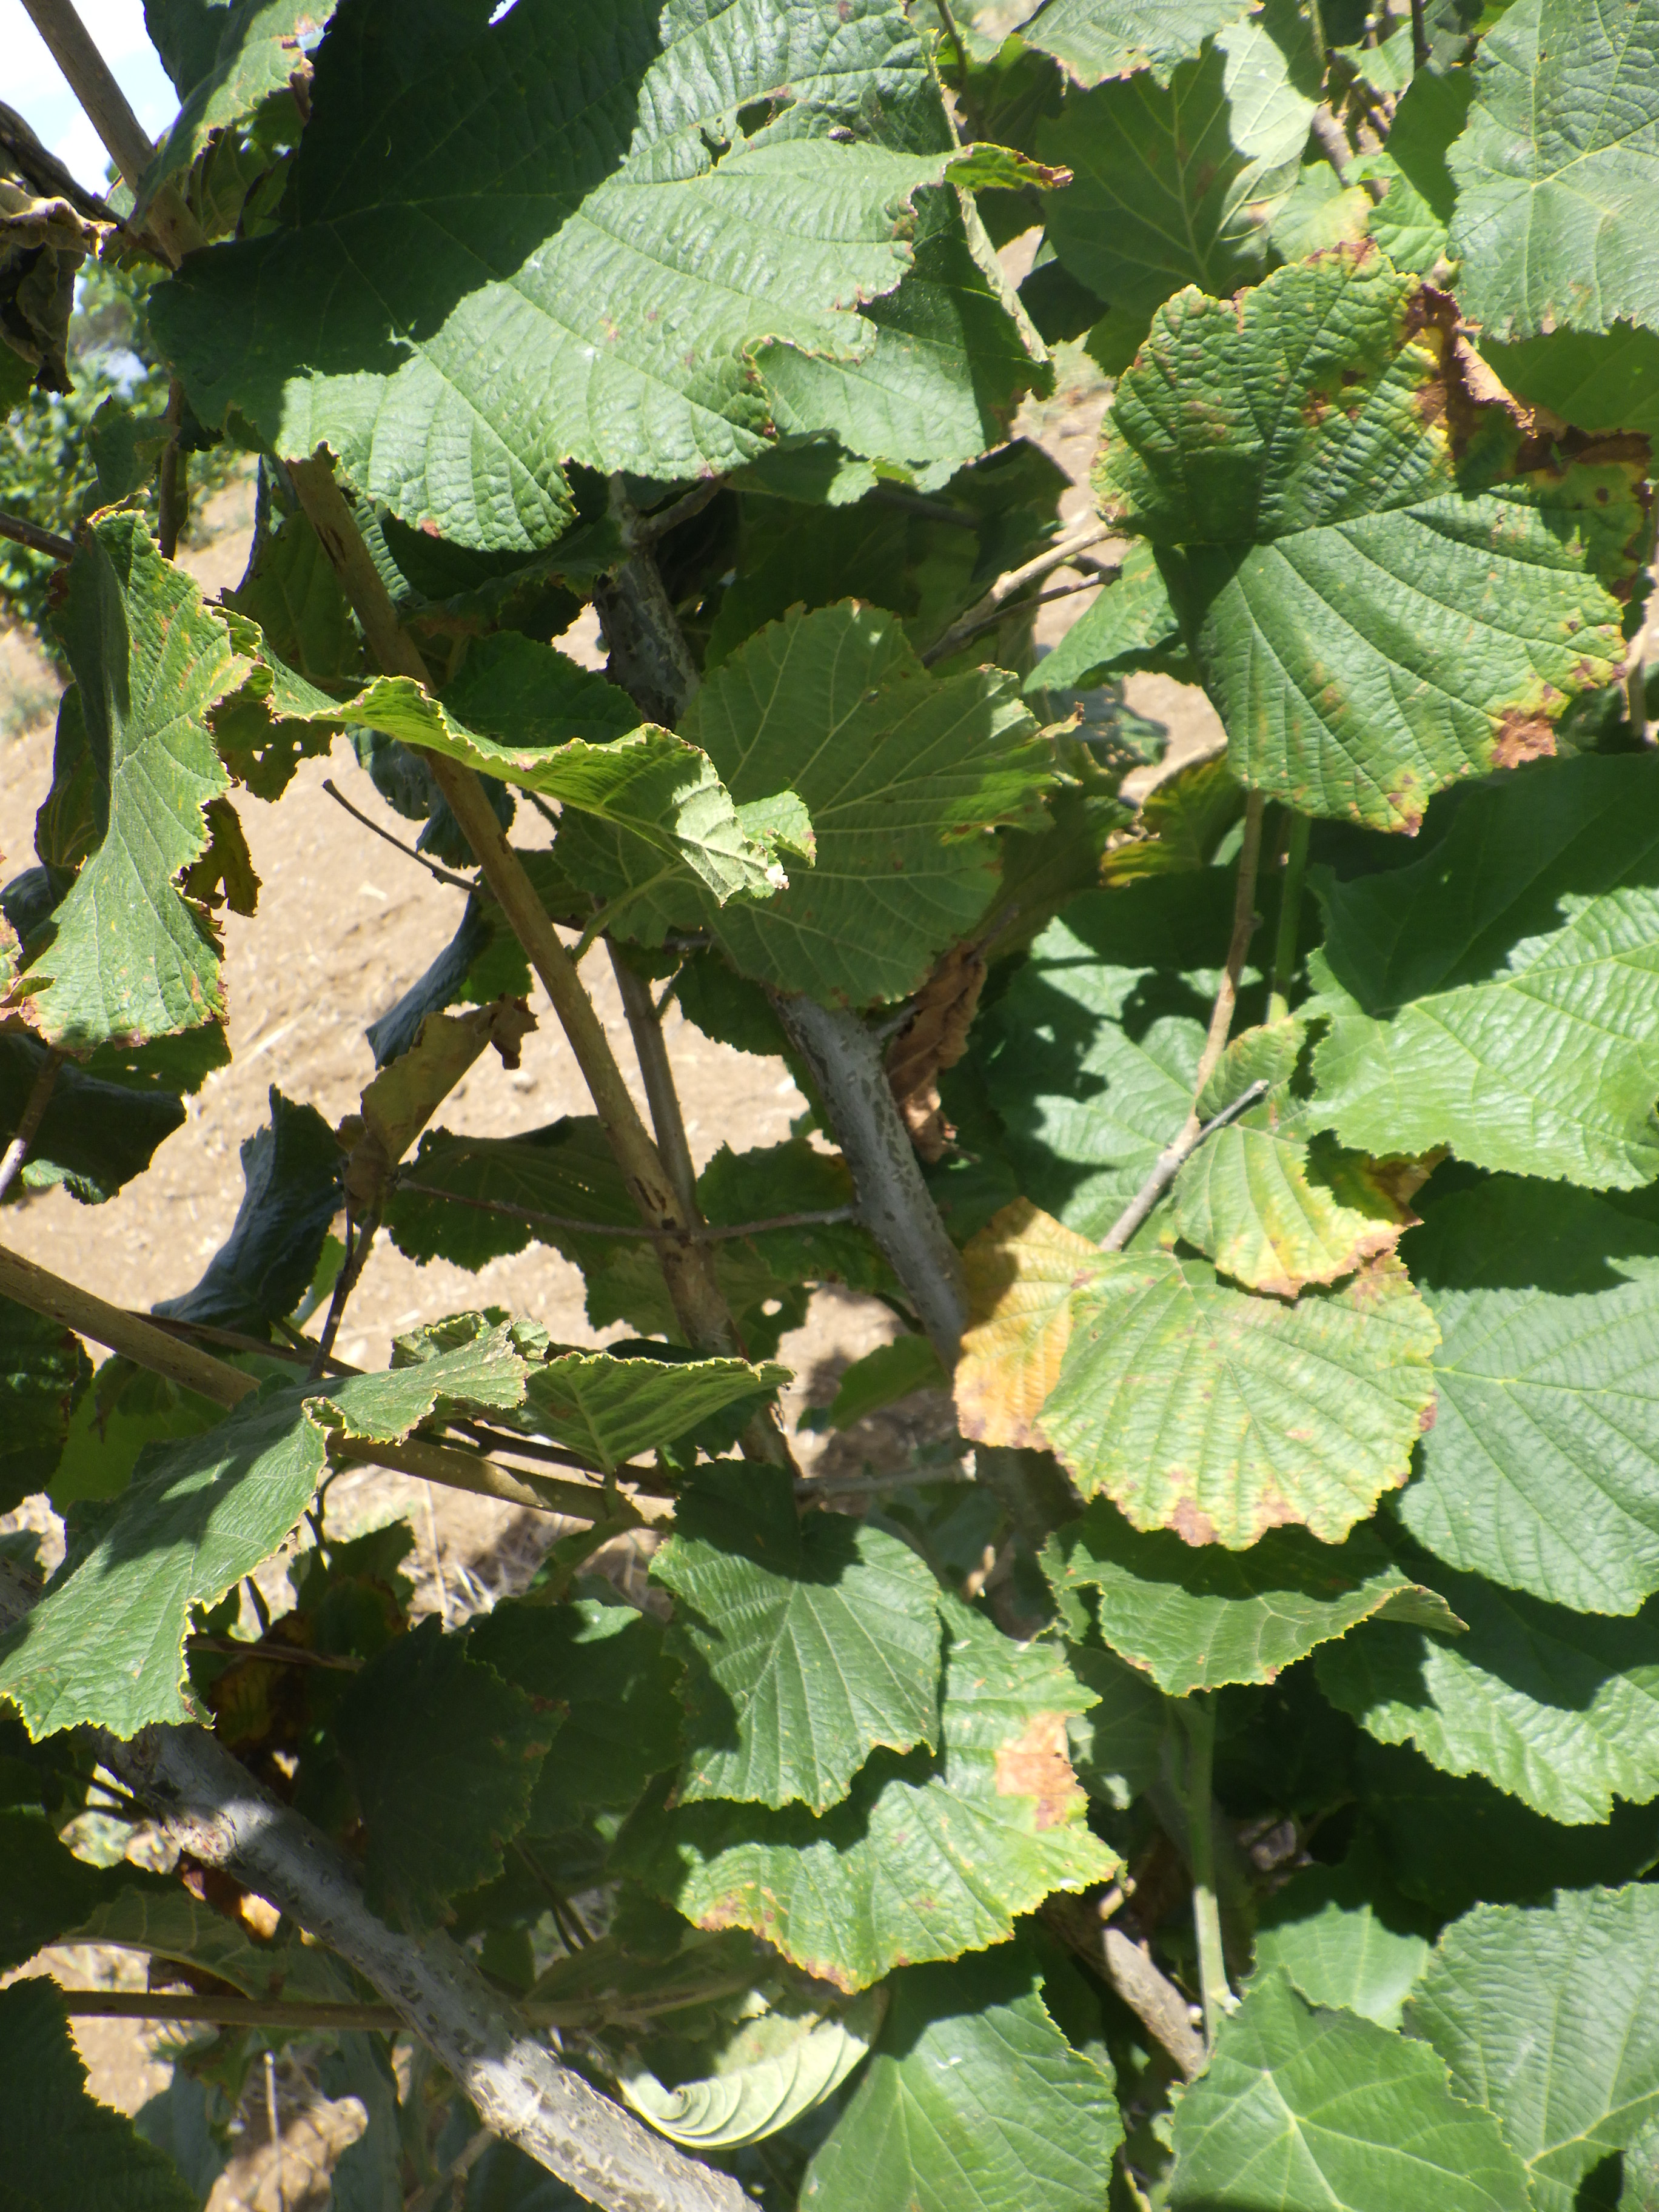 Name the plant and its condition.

hazel, bacterial spot, sunburn
